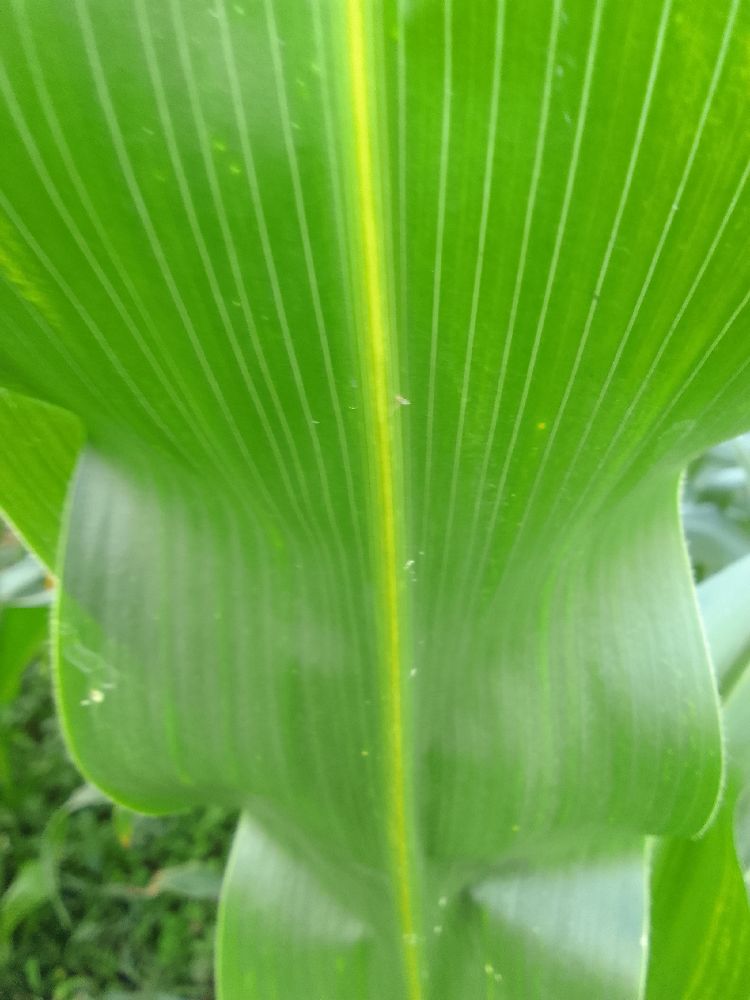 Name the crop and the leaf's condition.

maize, healthy
